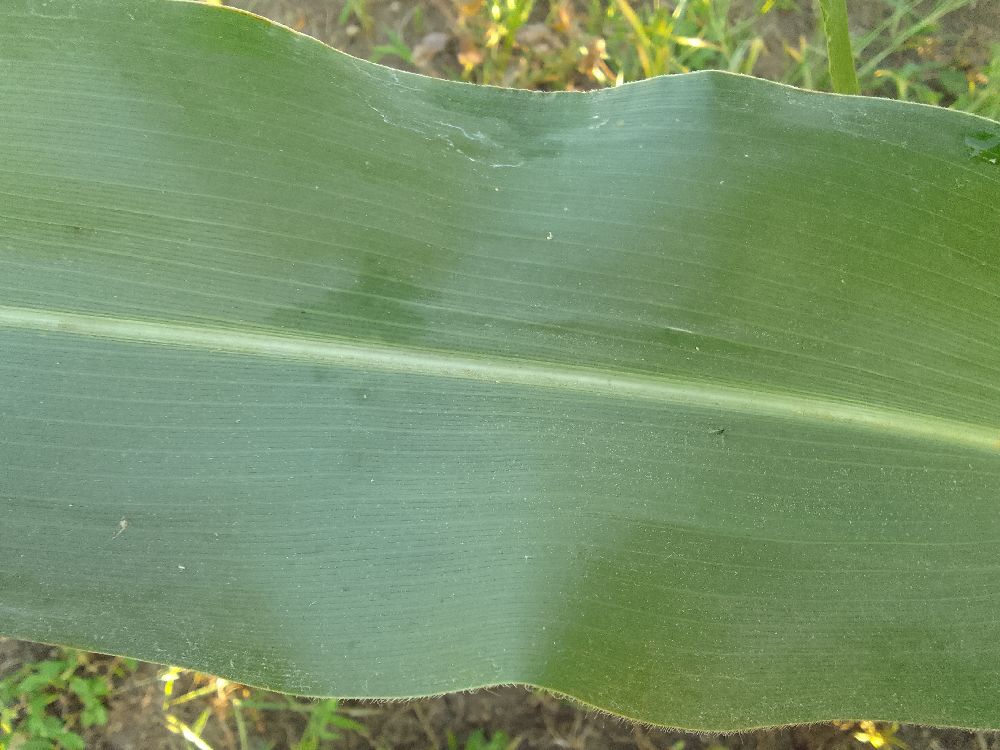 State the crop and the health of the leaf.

maize, healthy
